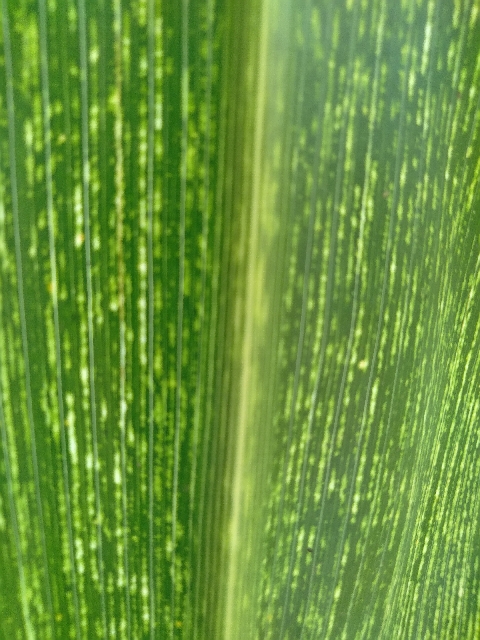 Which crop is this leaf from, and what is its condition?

maize, maize streak virus
